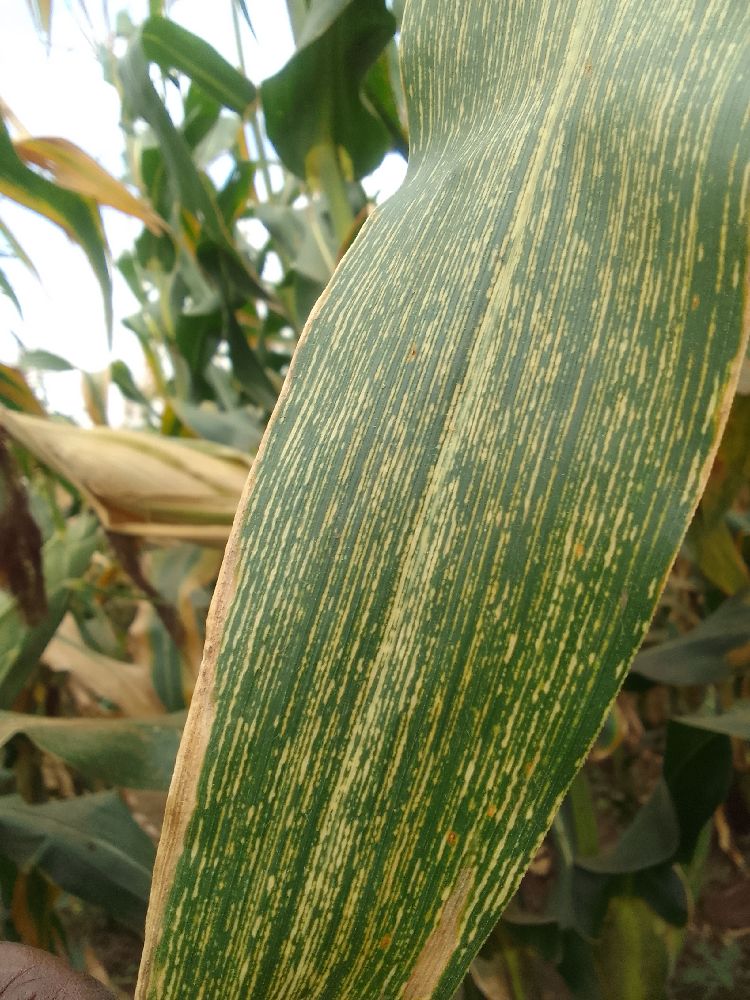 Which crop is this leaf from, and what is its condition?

maize, maize streak virus
